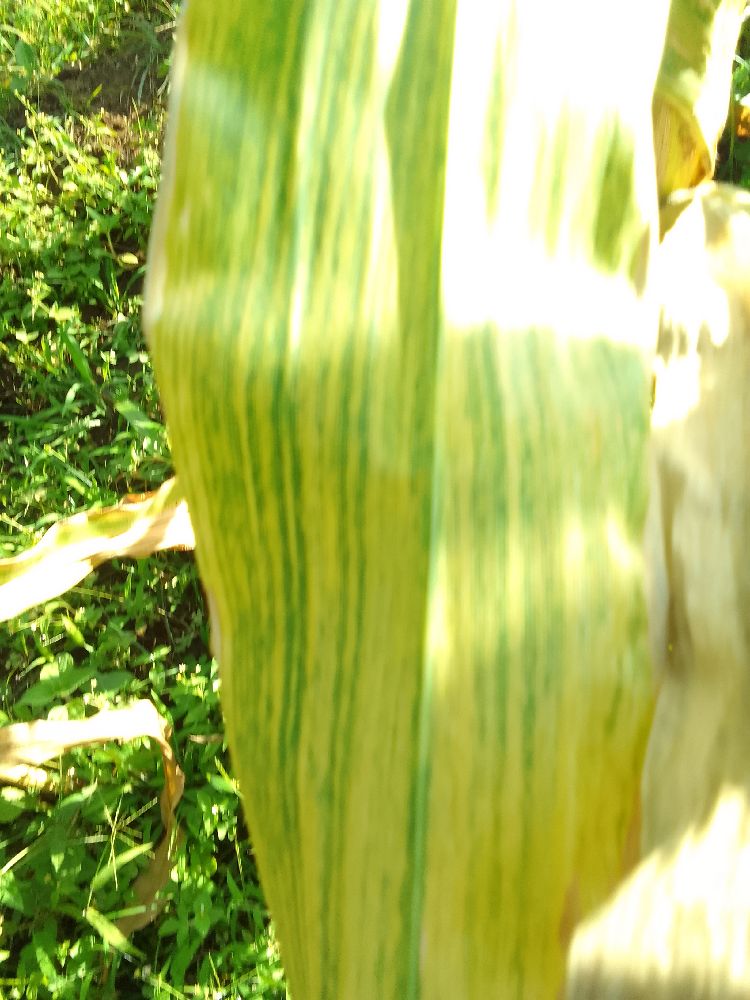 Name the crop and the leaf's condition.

maize, maize lethal necrosis
